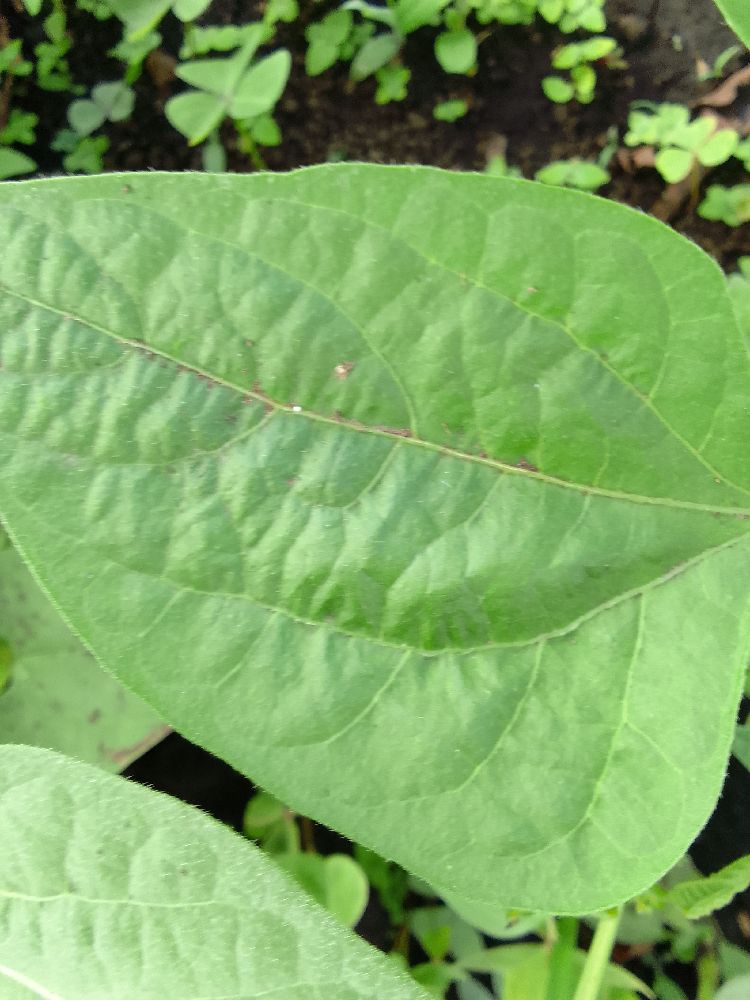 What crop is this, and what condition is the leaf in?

common bean, healthy
